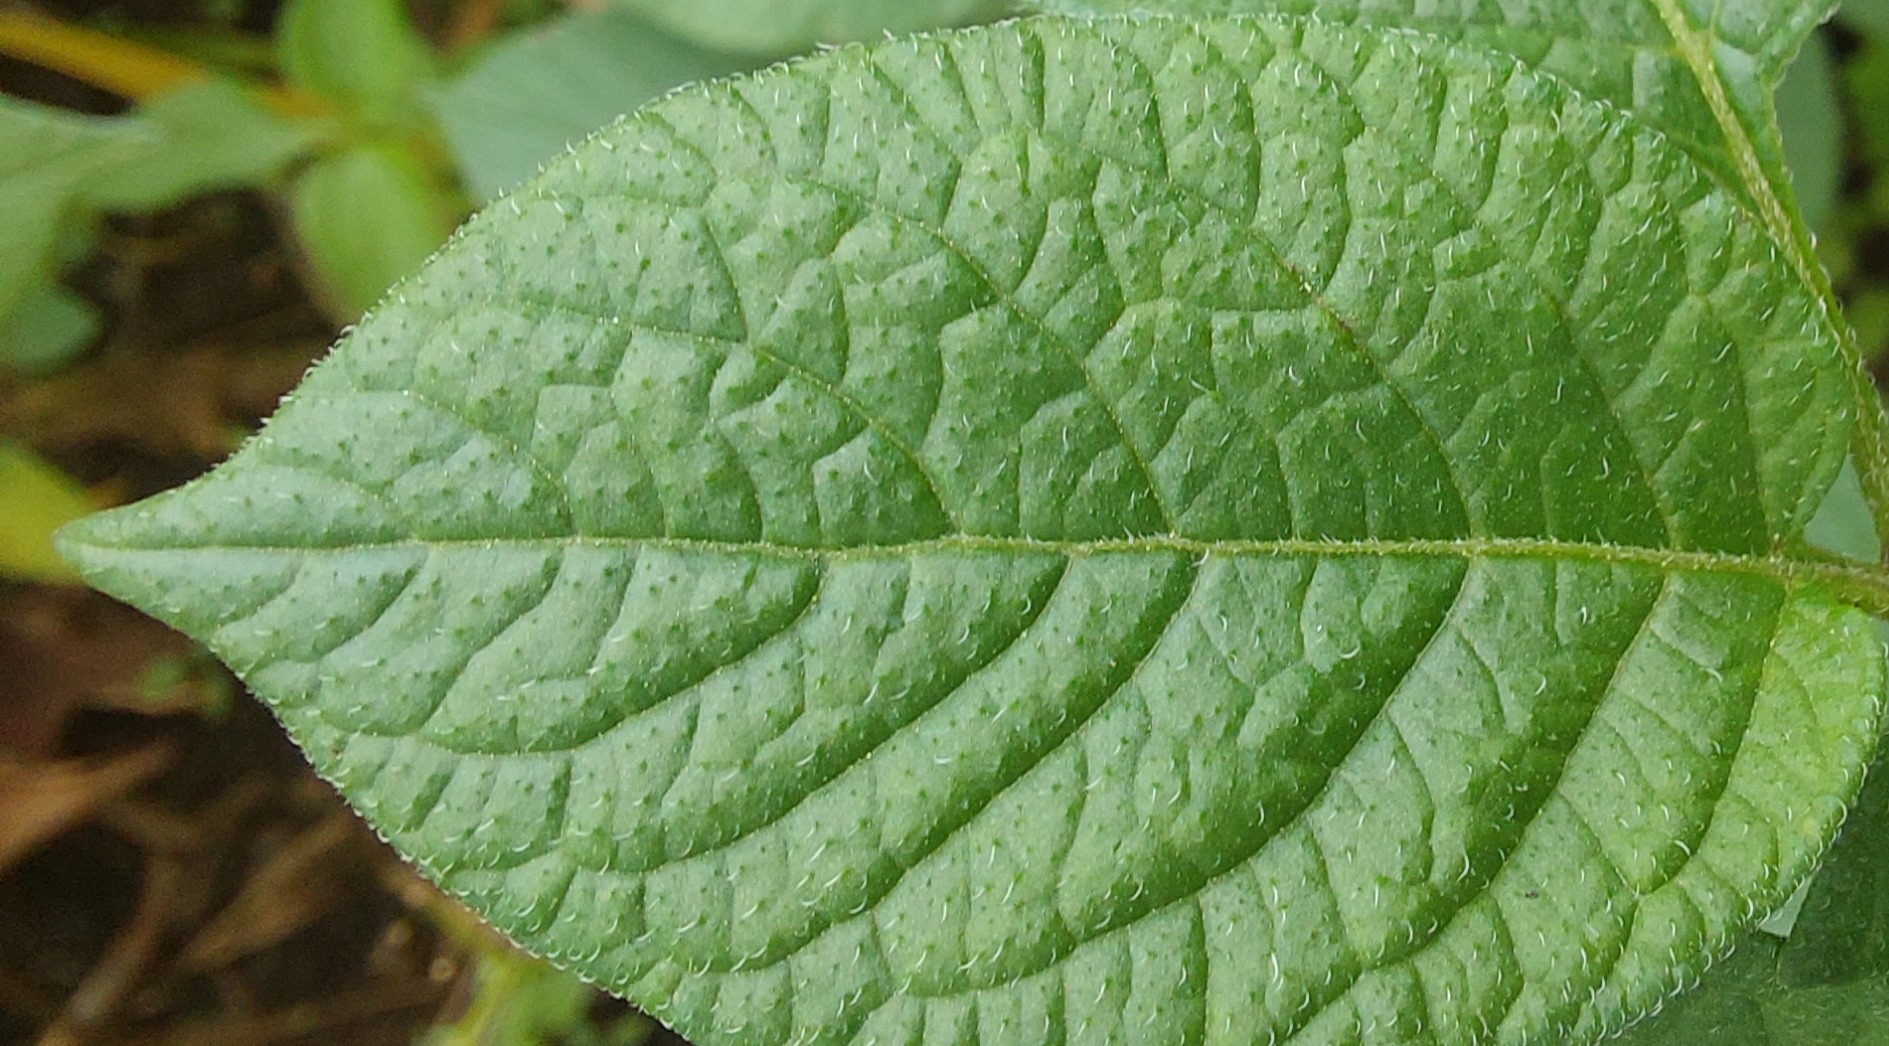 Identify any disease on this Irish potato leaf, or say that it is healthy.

healthy
